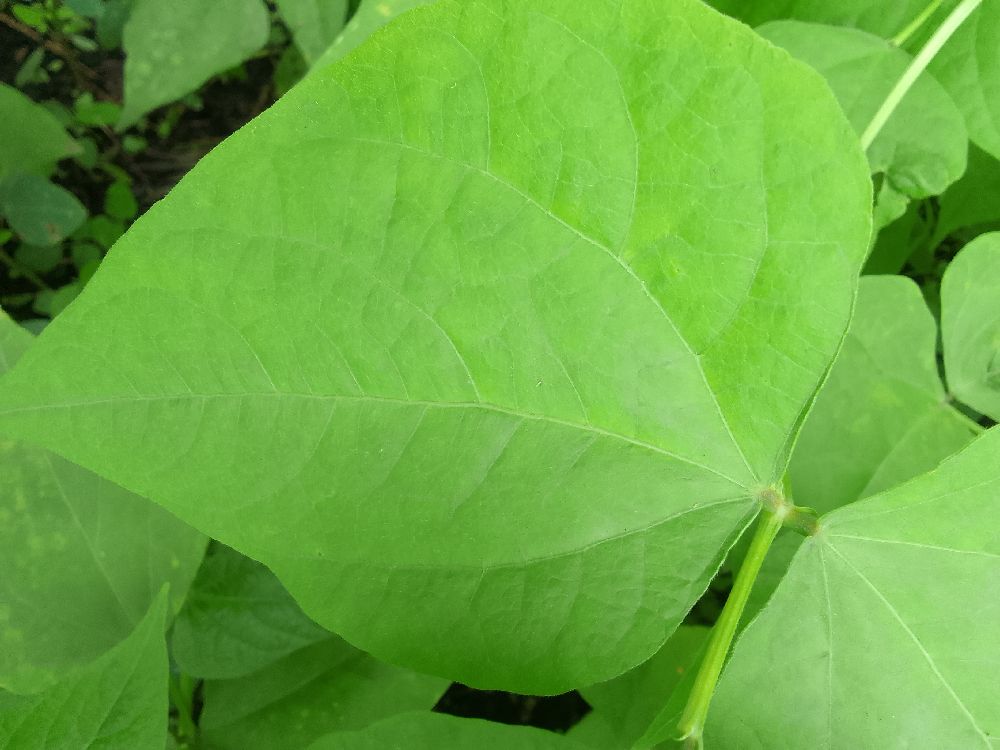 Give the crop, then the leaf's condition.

common bean, healthy
